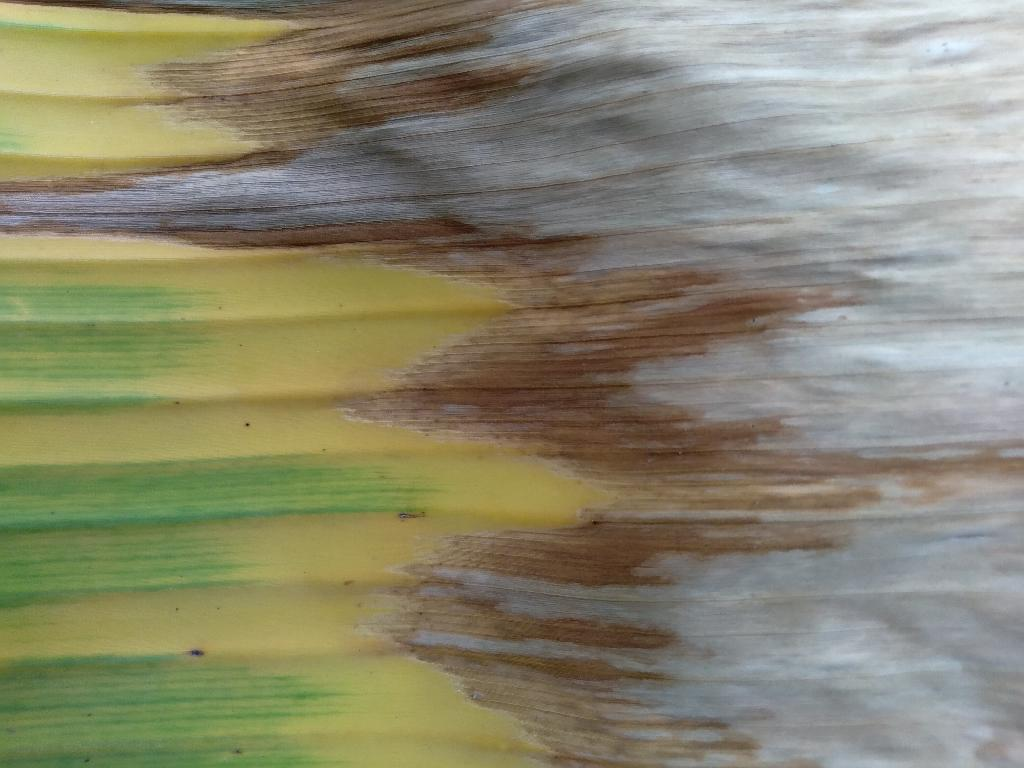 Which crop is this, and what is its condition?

banana, fusarium wilt race 1
